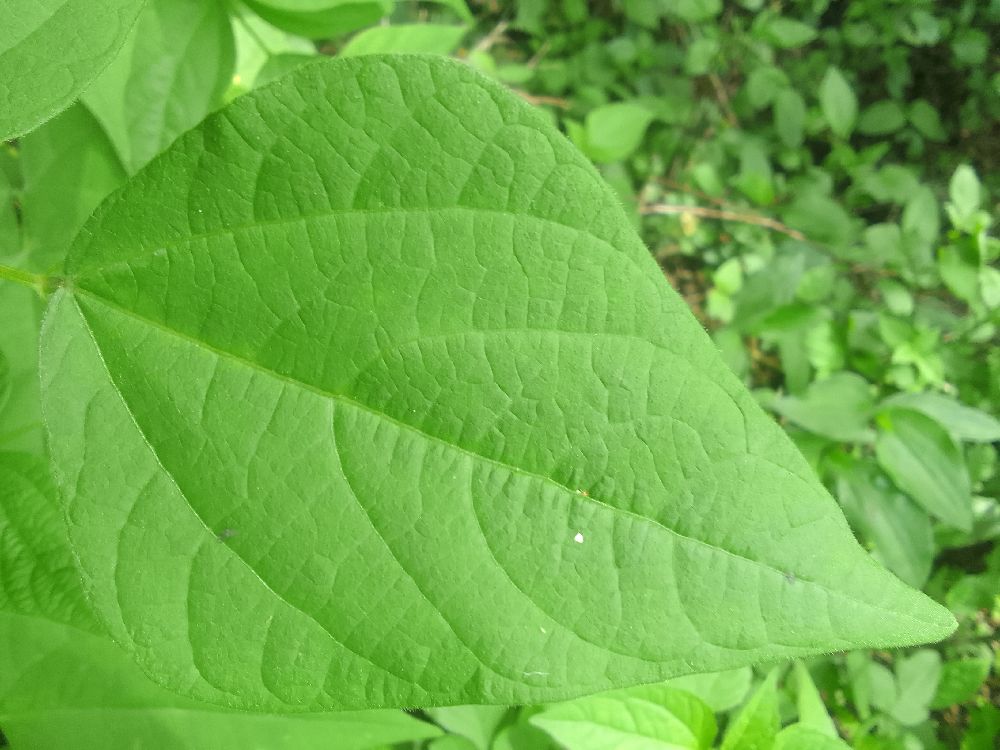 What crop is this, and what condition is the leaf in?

common bean, healthy
